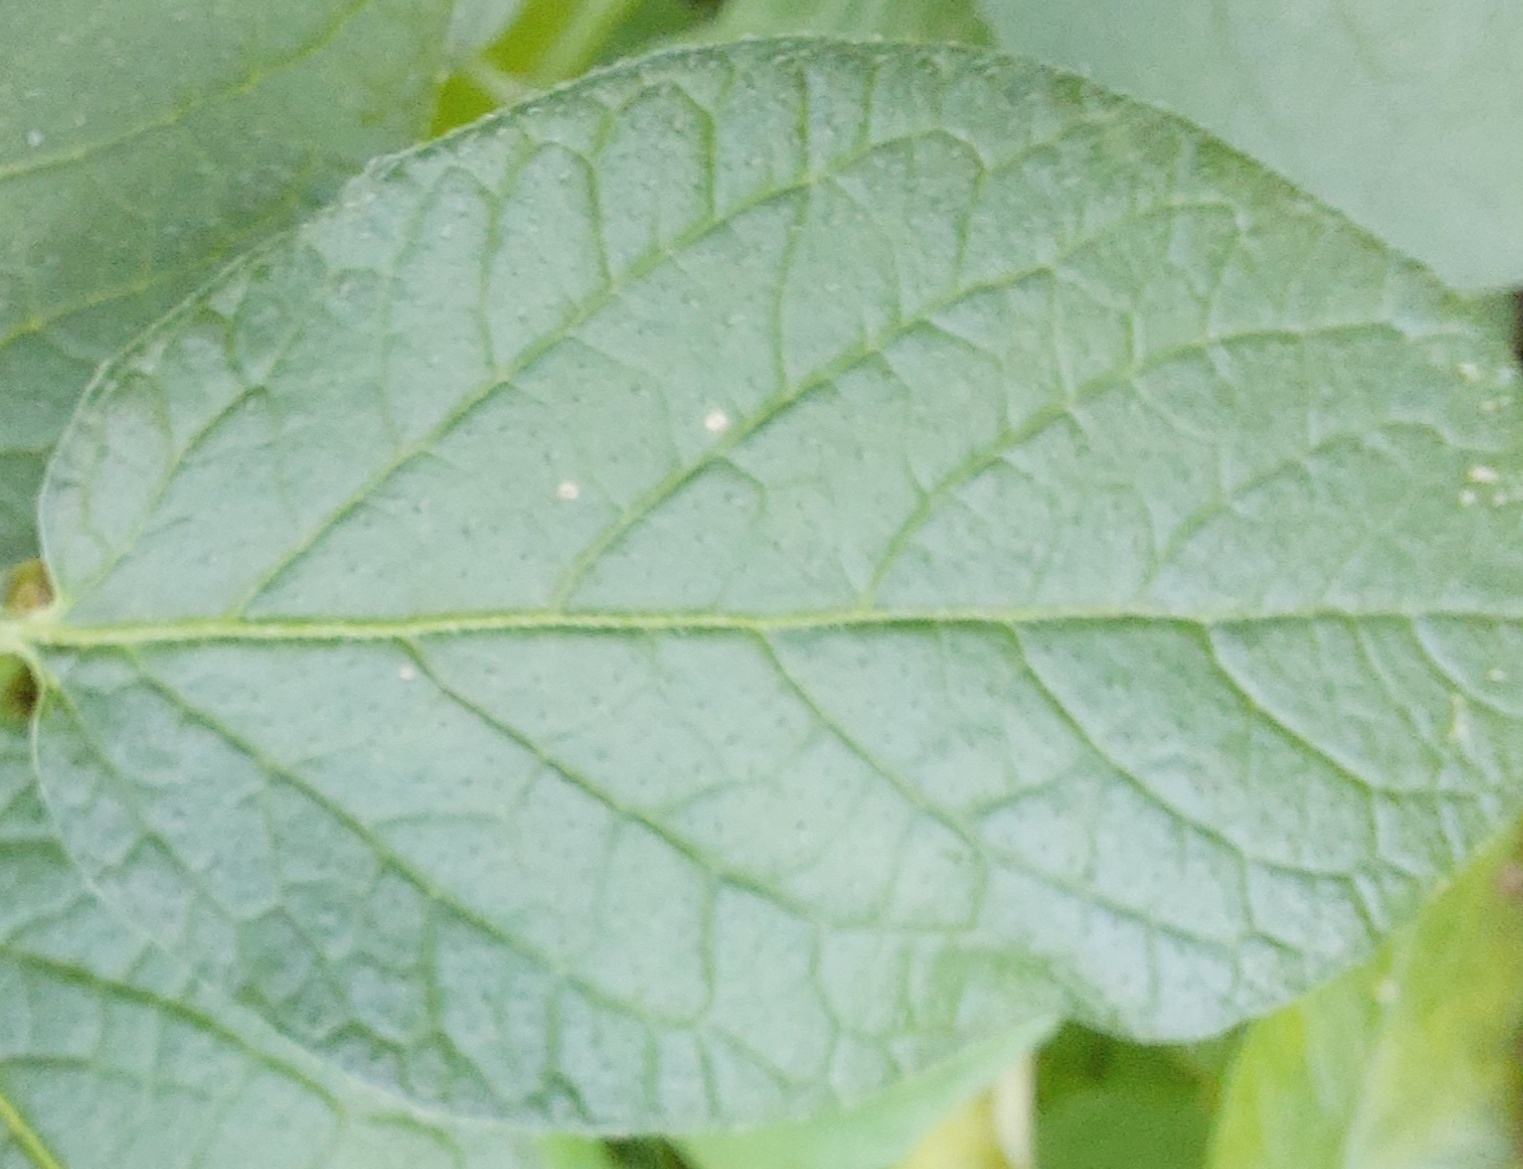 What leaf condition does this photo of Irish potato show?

healthy
